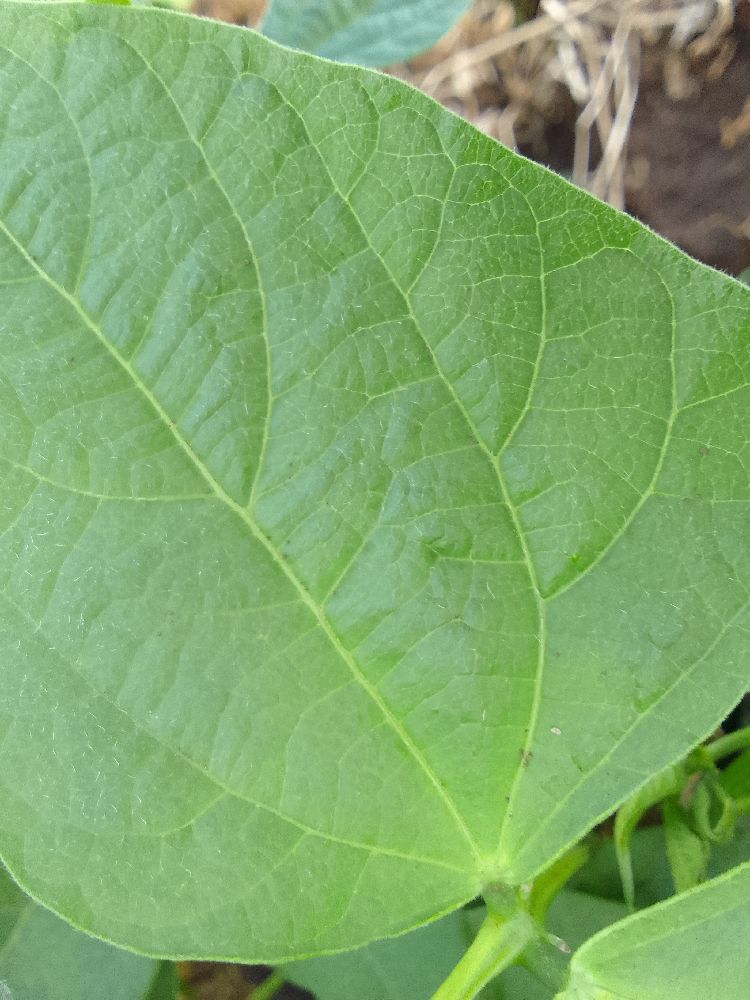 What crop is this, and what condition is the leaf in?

common bean, healthy
